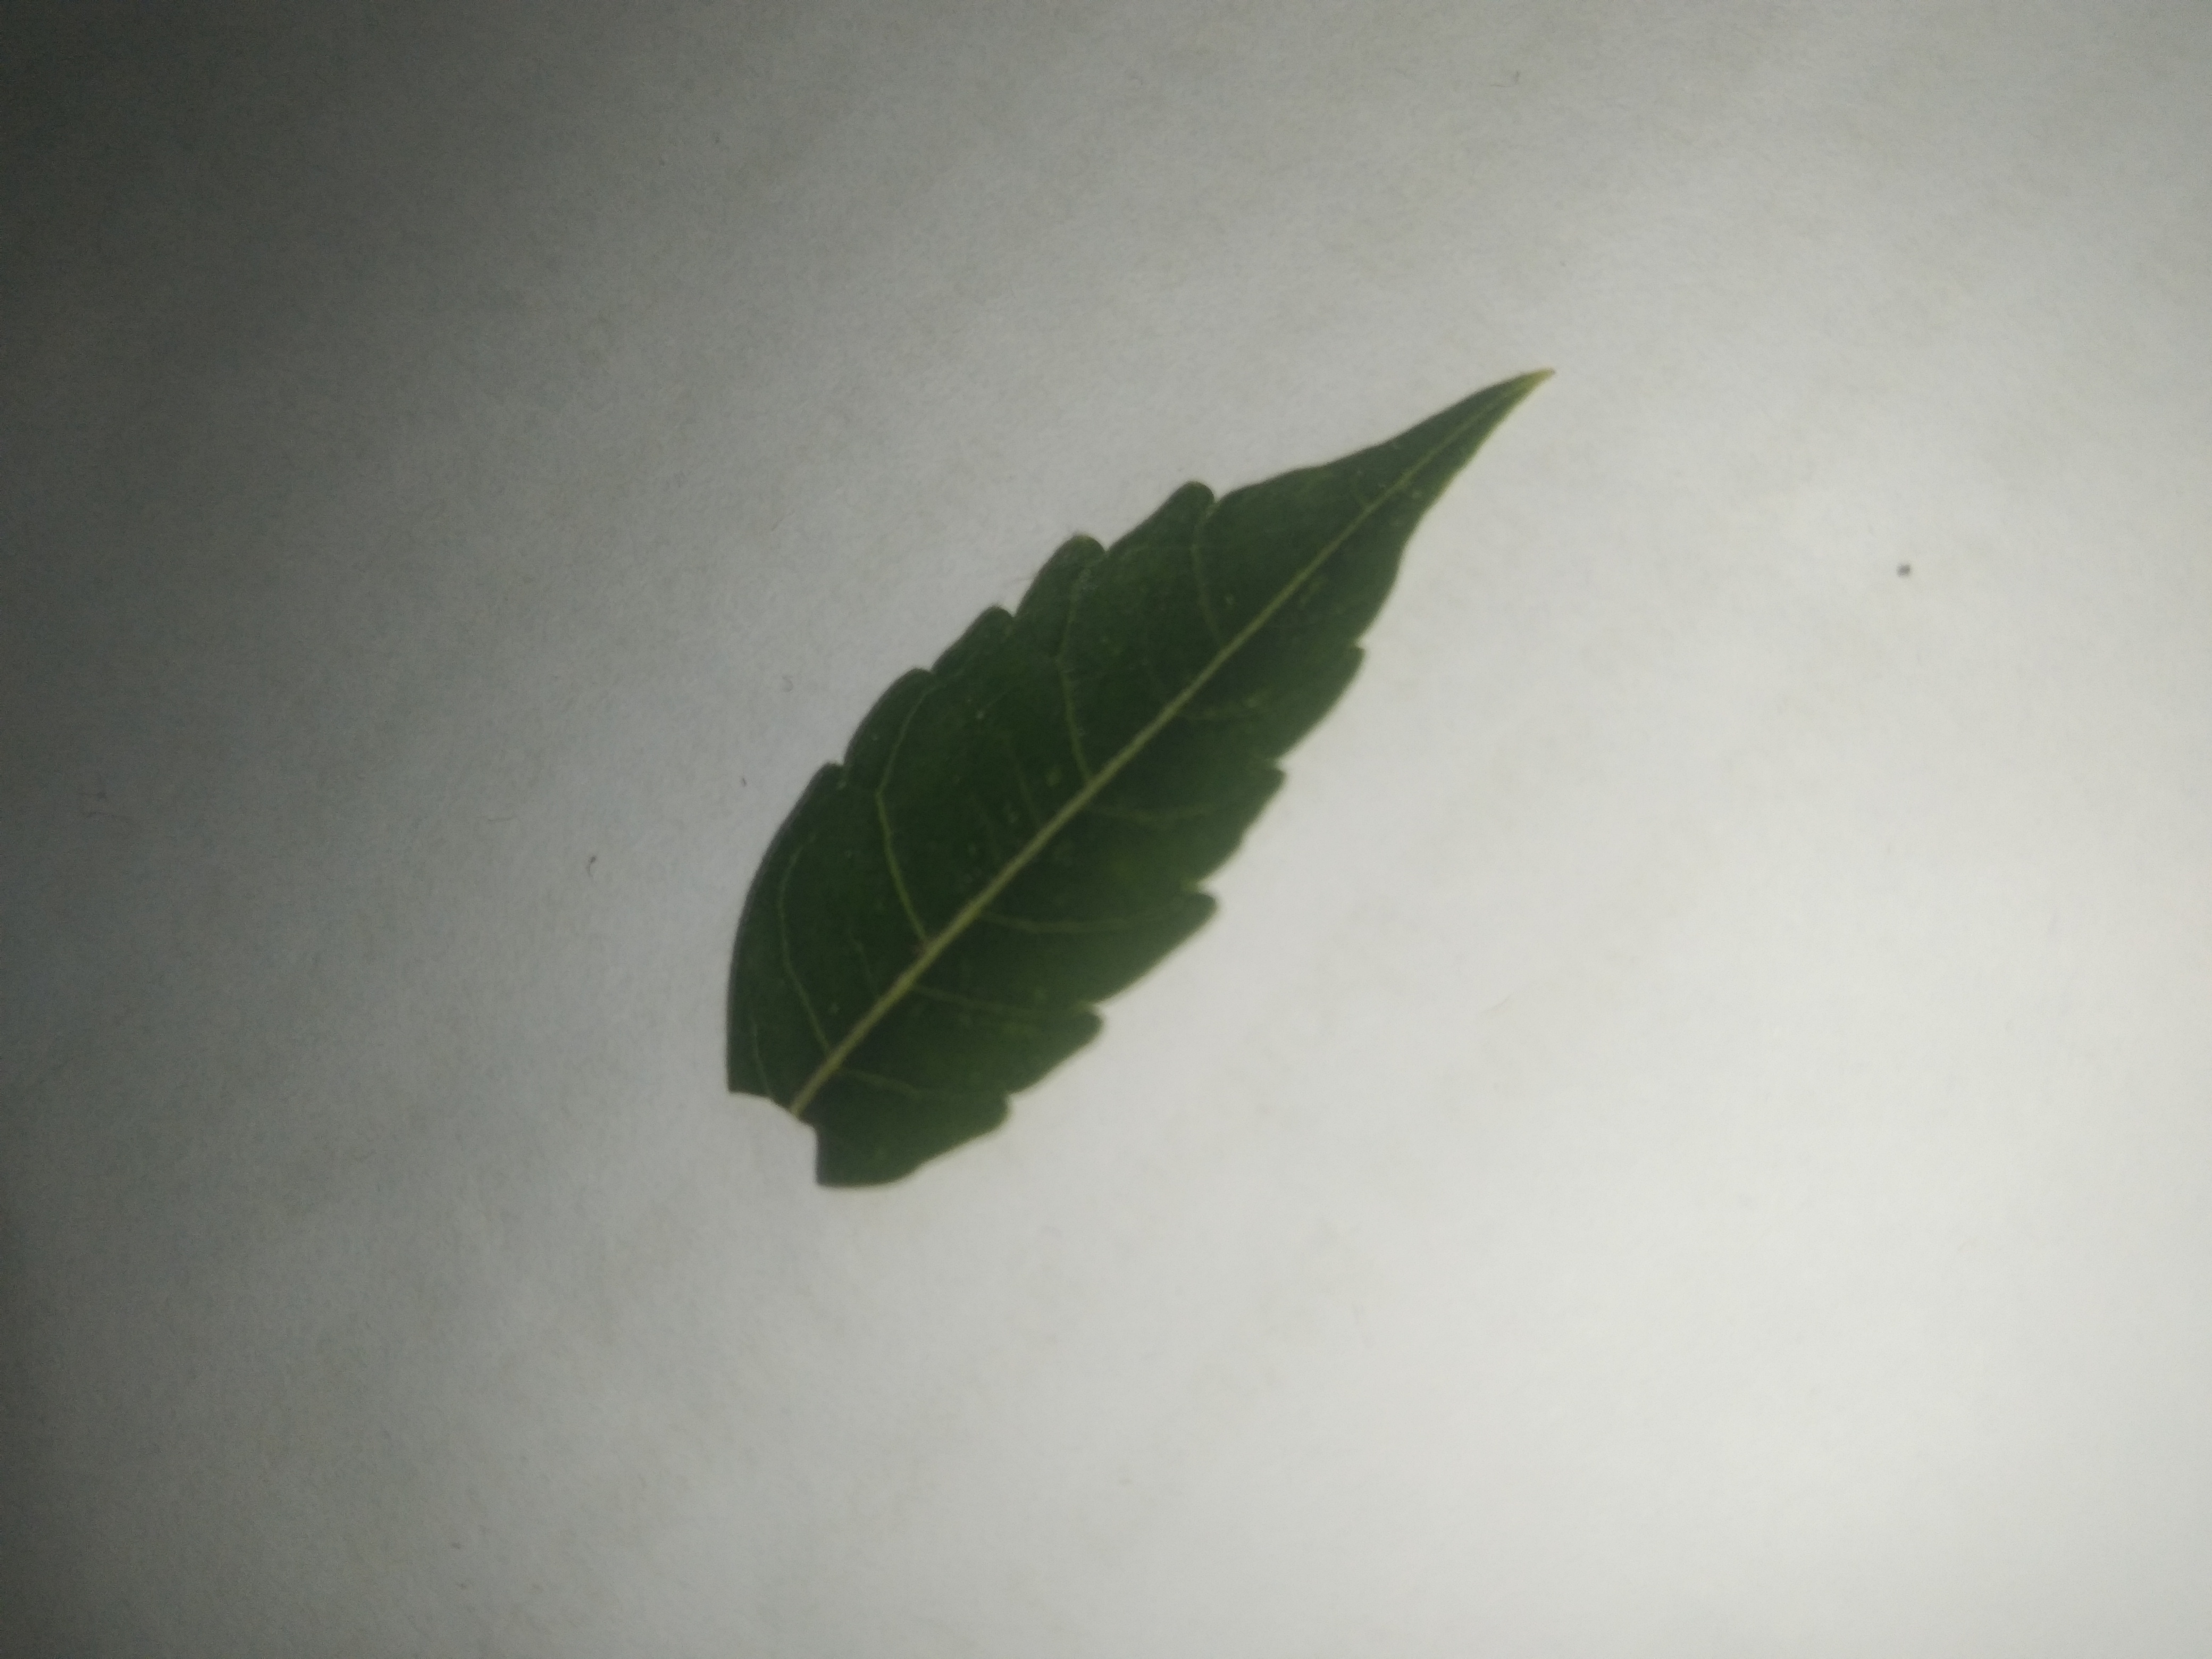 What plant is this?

neem
